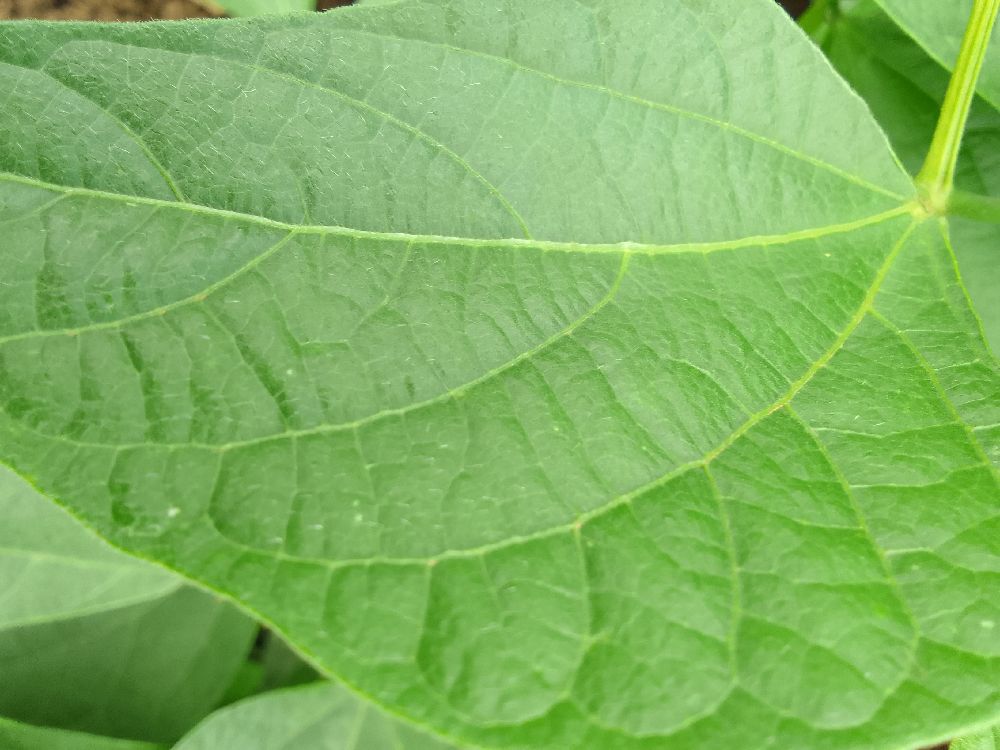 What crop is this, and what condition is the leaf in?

common bean, healthy
